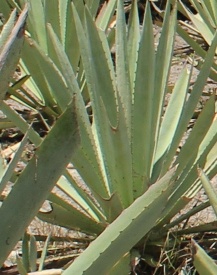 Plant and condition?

agave, small
